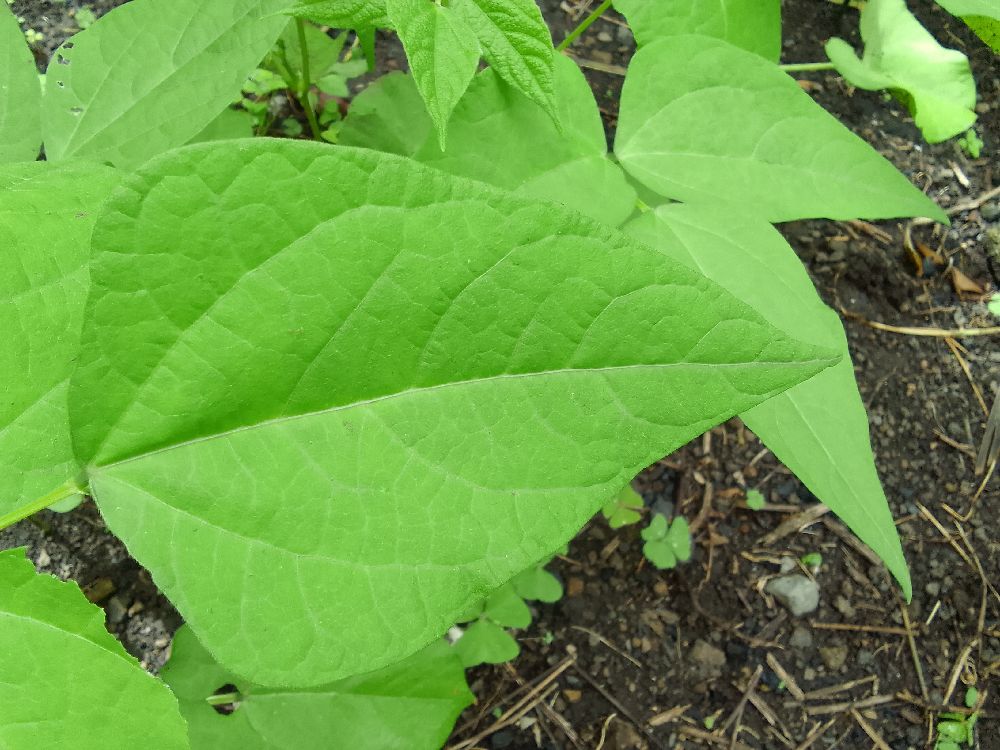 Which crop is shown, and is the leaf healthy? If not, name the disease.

common bean, healthy
